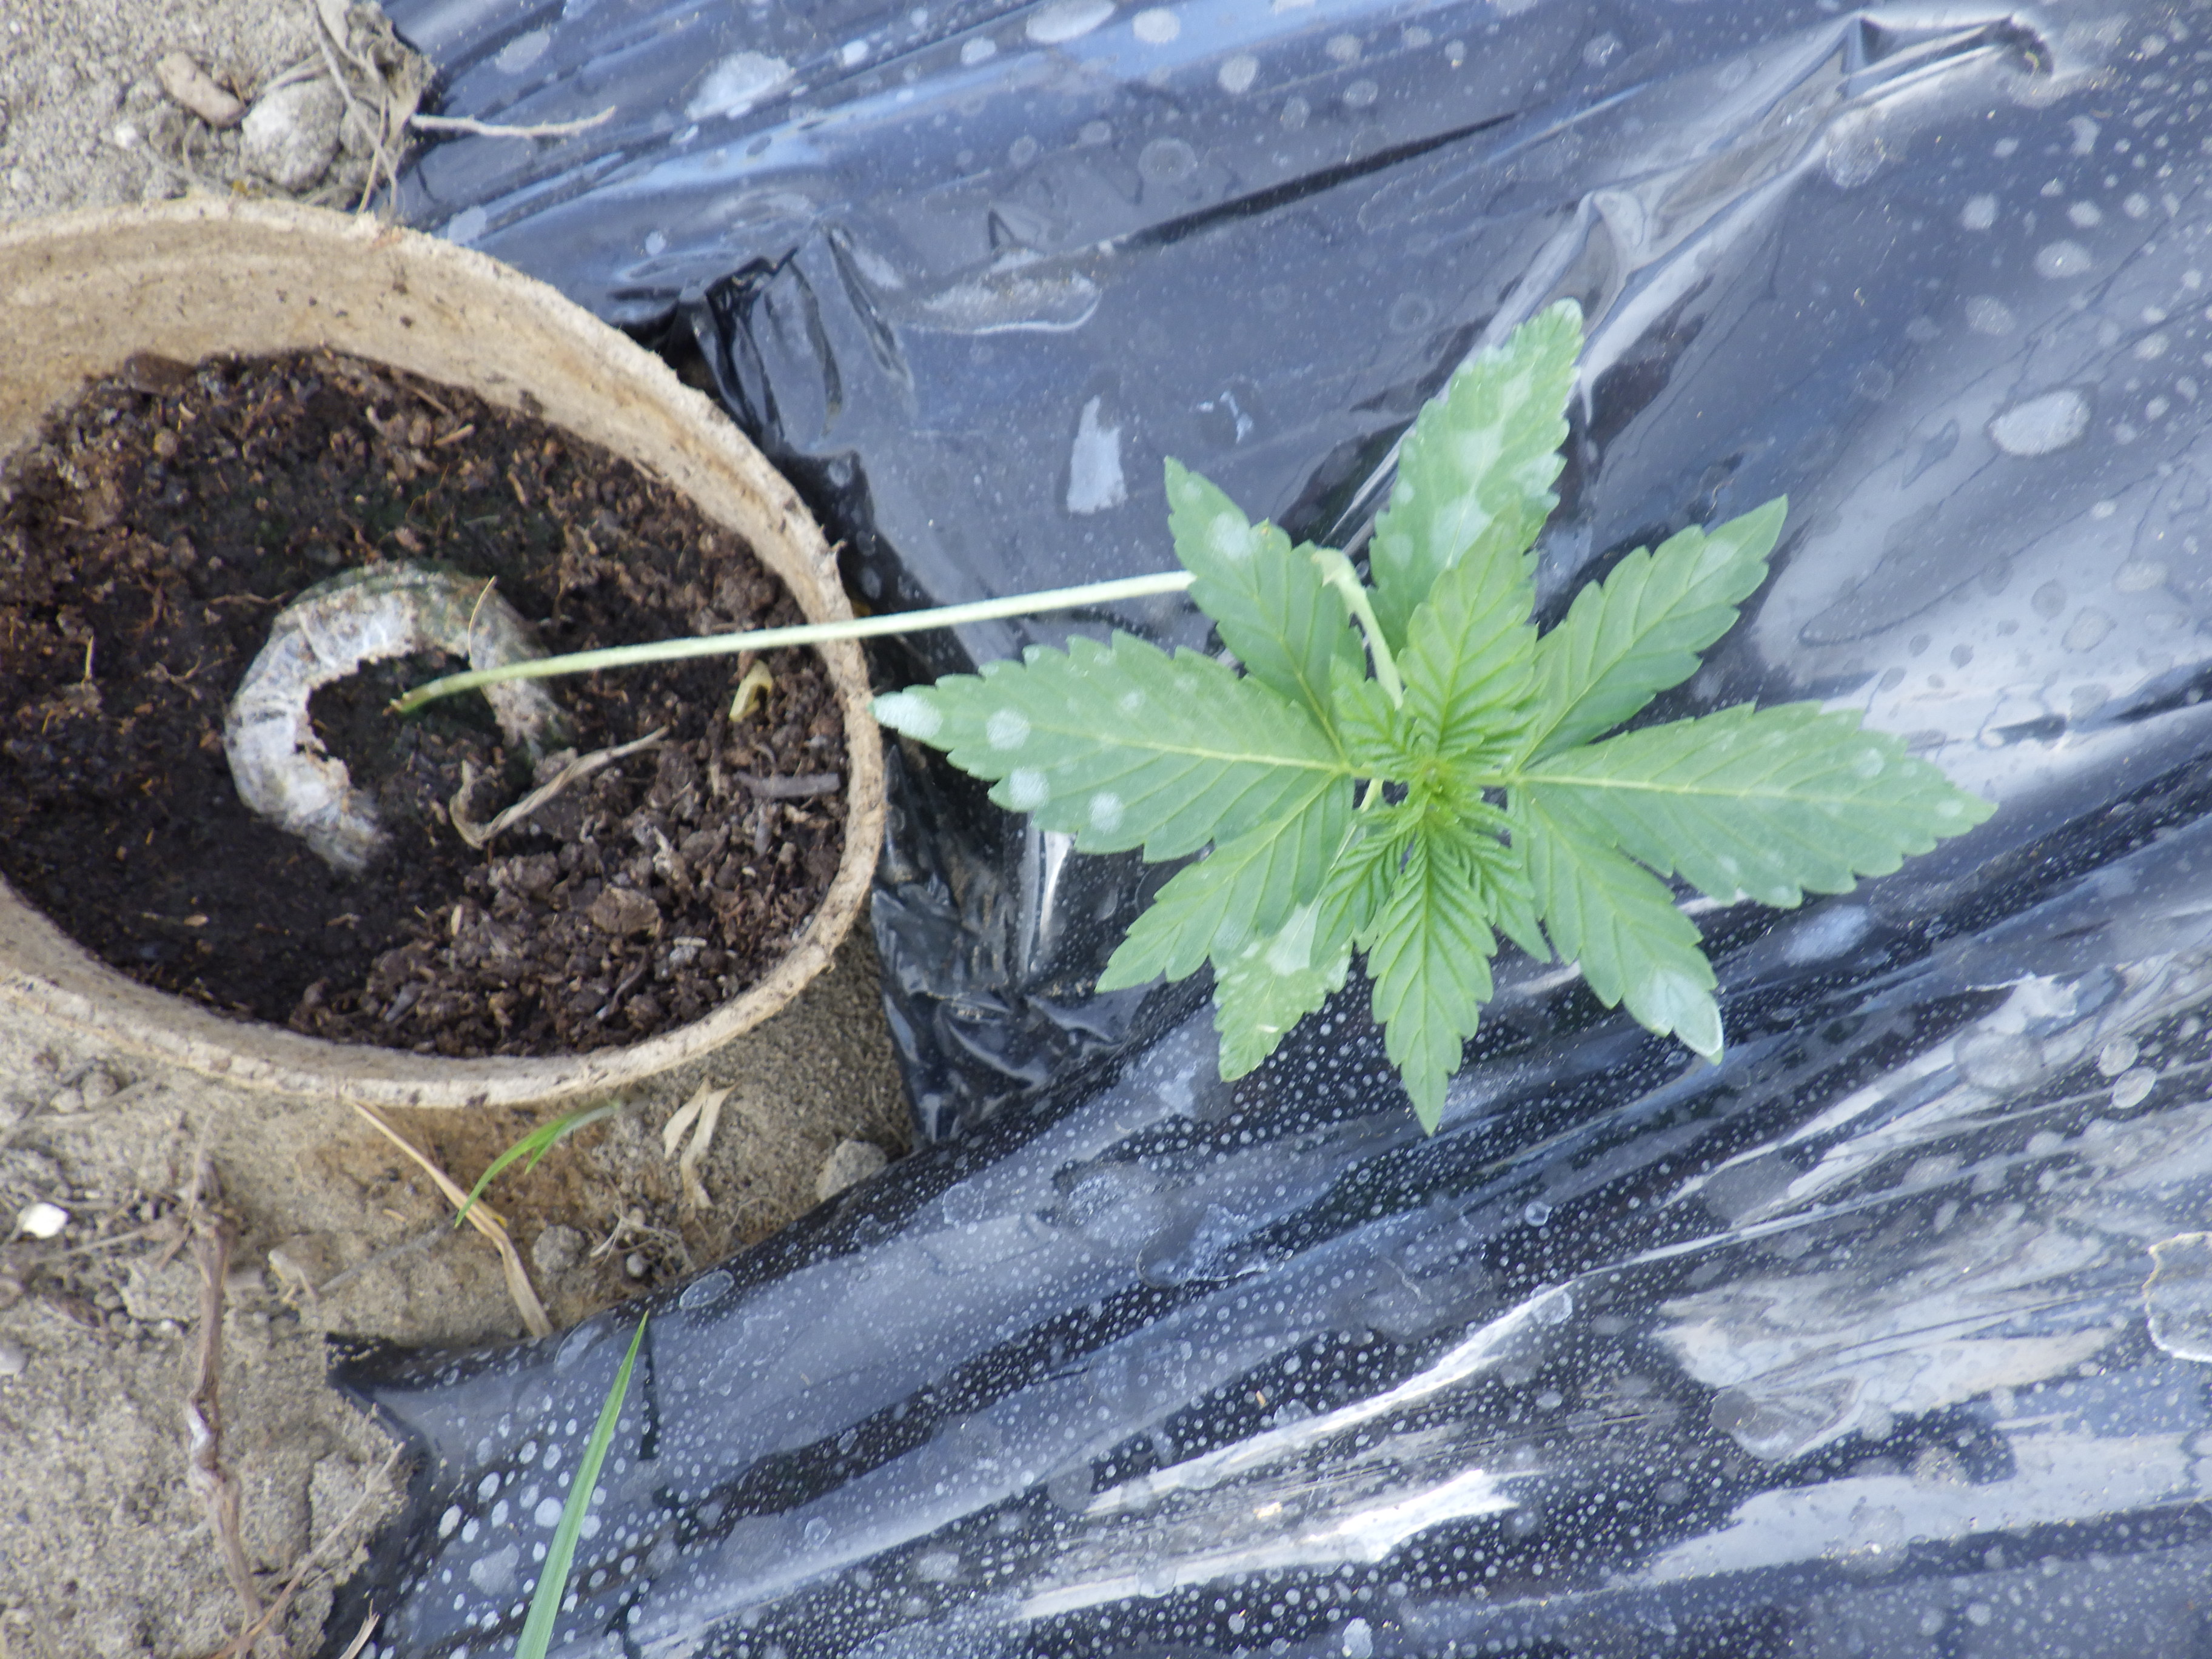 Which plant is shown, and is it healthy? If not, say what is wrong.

hemp, healthy
